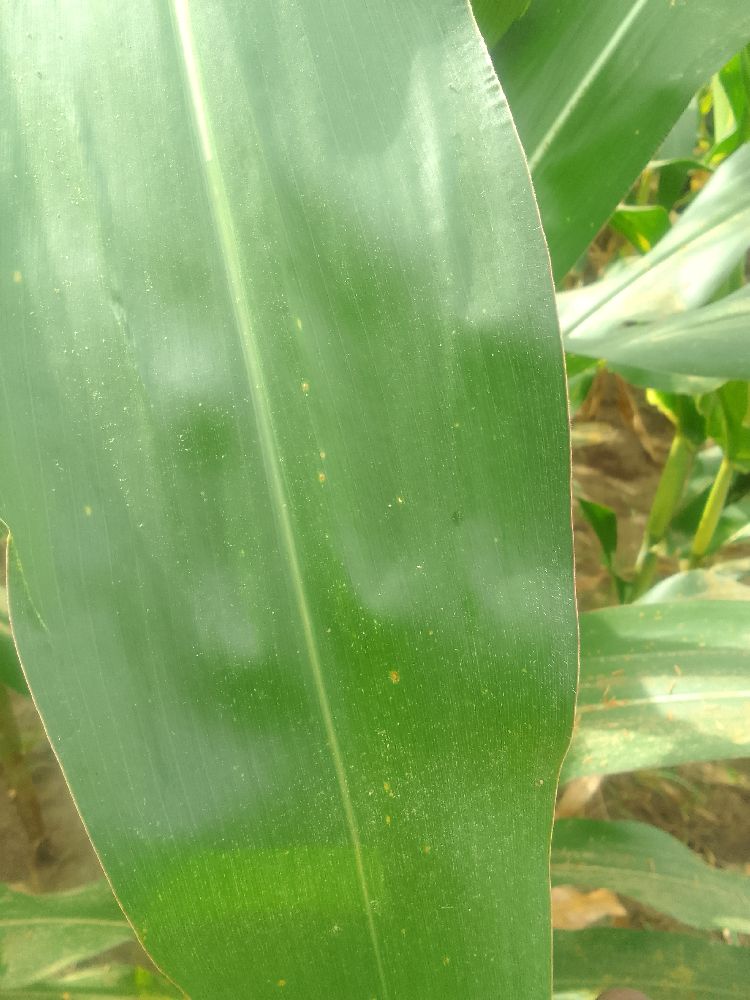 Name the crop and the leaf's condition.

maize, healthy
